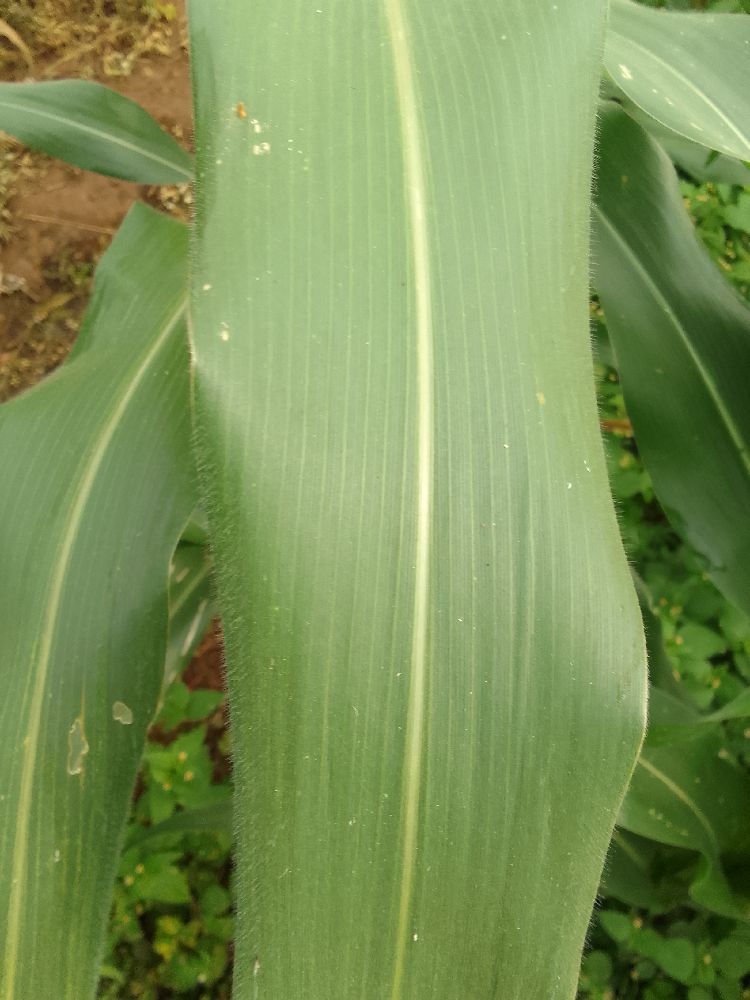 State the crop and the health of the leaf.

maize, healthy
